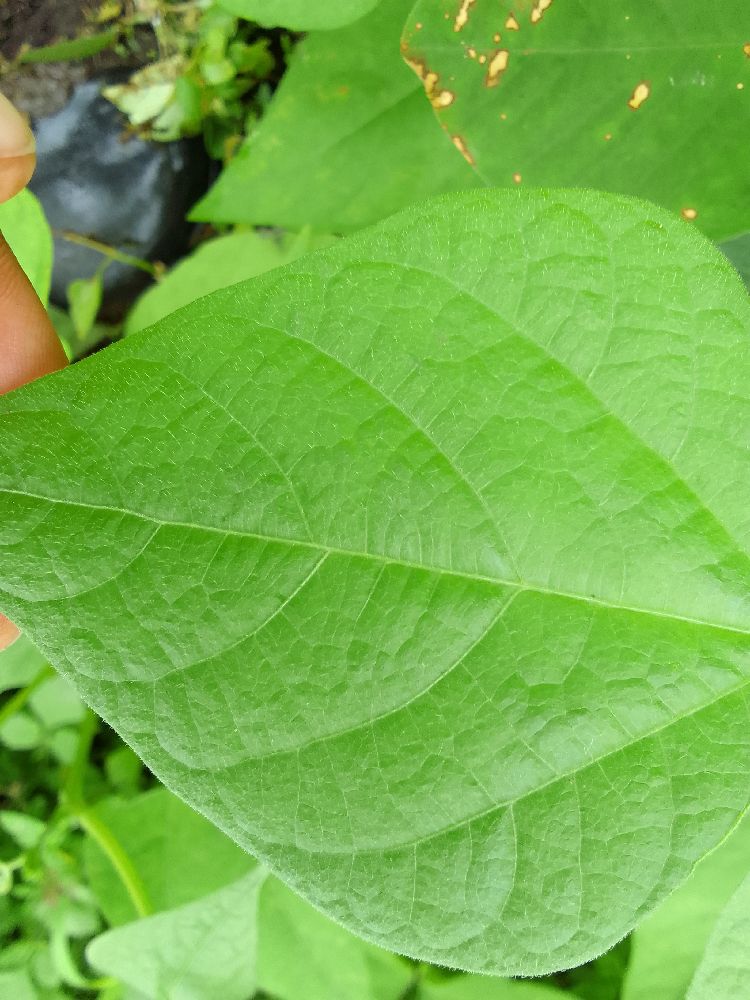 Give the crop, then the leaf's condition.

common bean, healthy
